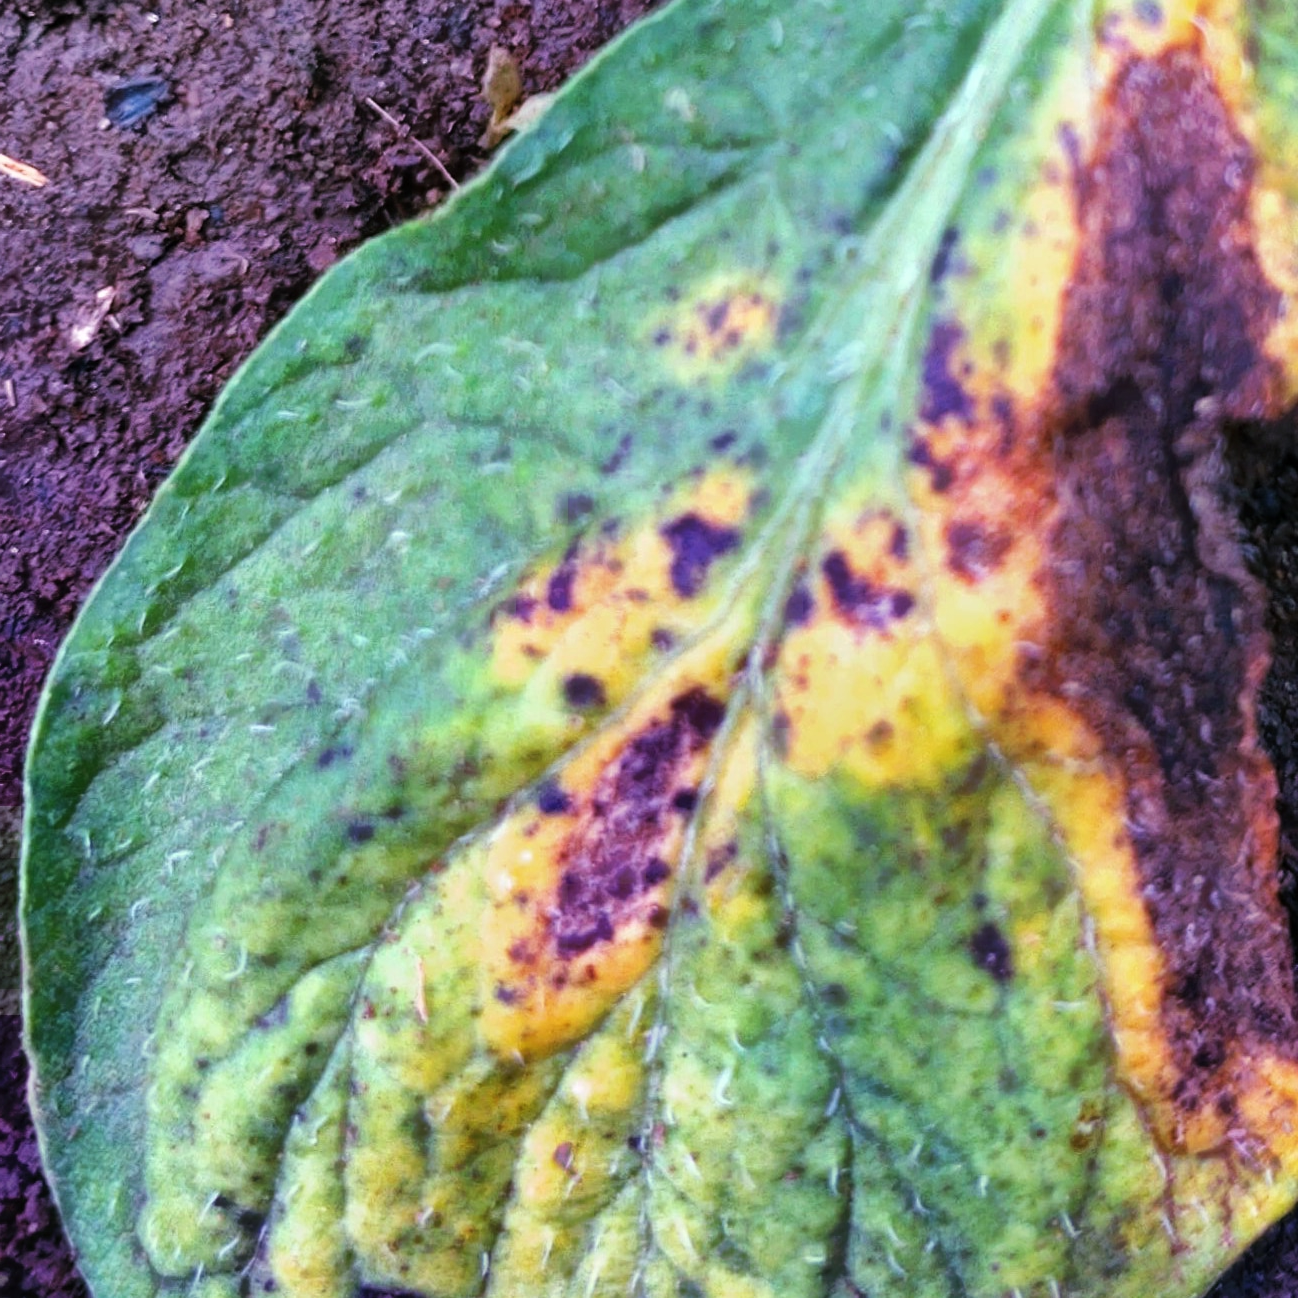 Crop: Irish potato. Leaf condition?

late blight
